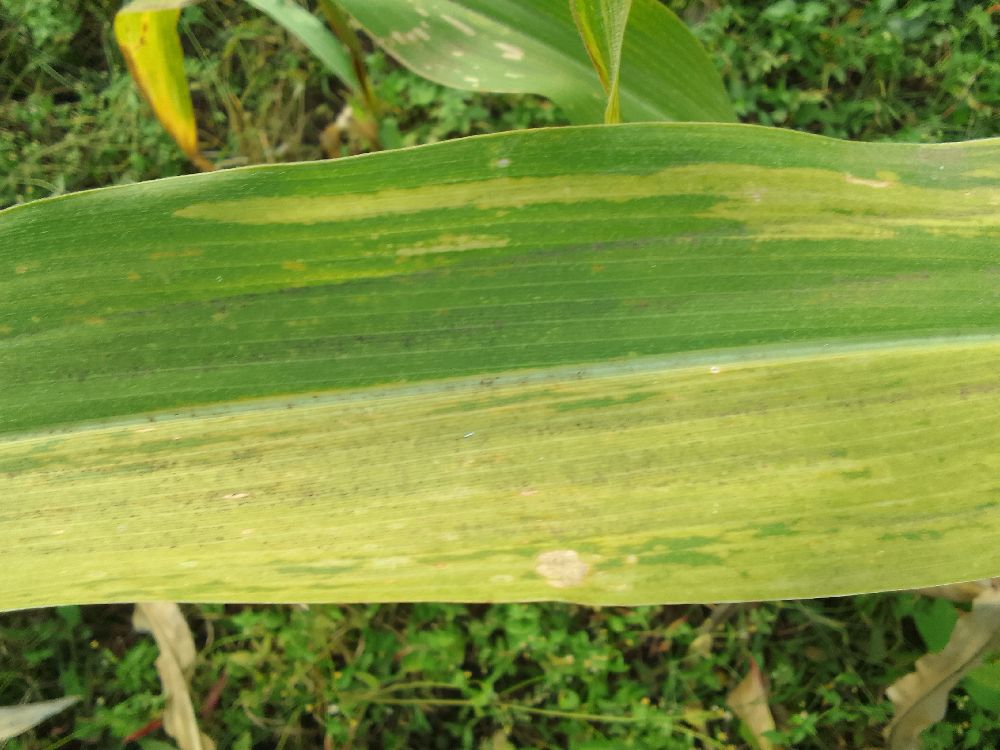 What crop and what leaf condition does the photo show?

maize, maize lethal necrosis
